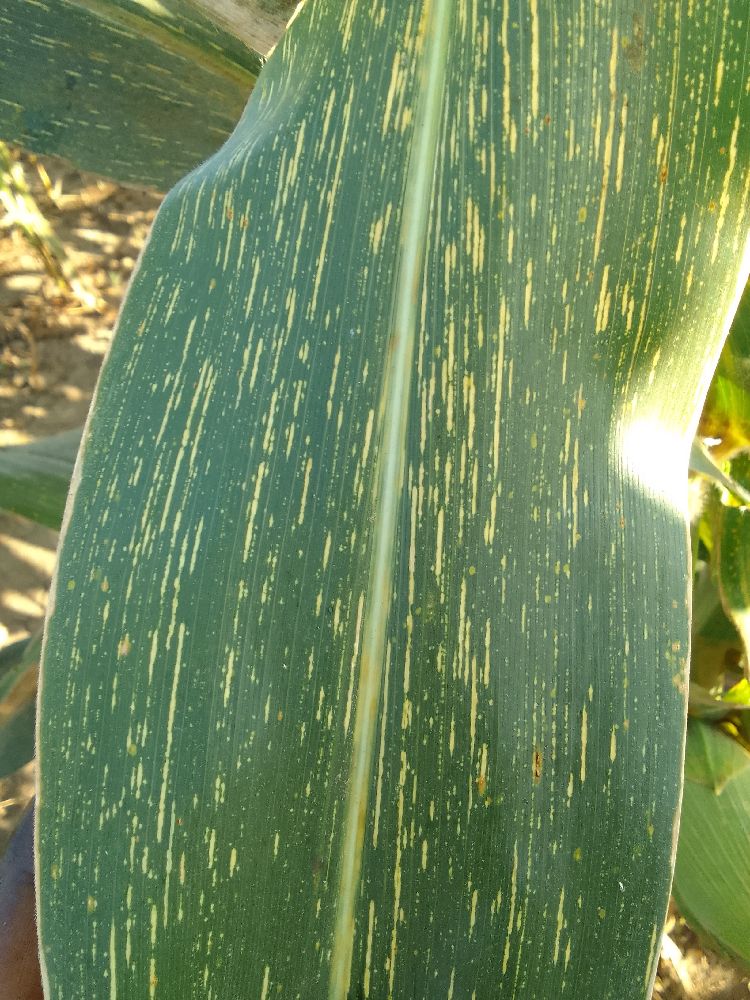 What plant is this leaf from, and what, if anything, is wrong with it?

maize, maize streak virus
